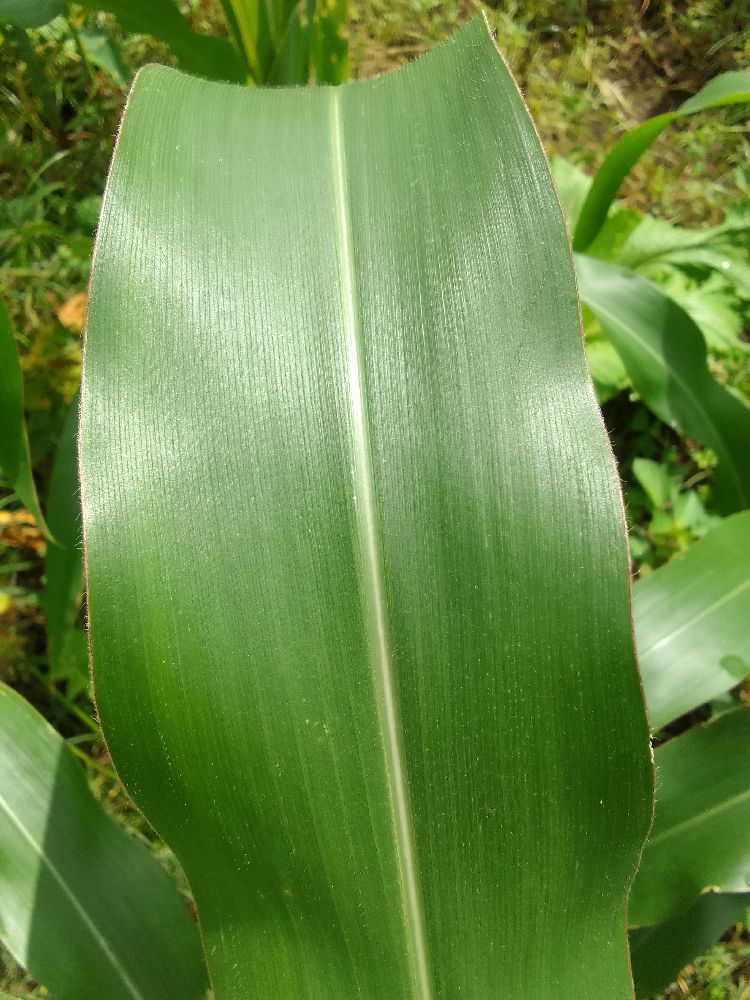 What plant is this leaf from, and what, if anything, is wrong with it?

maize, healthy
